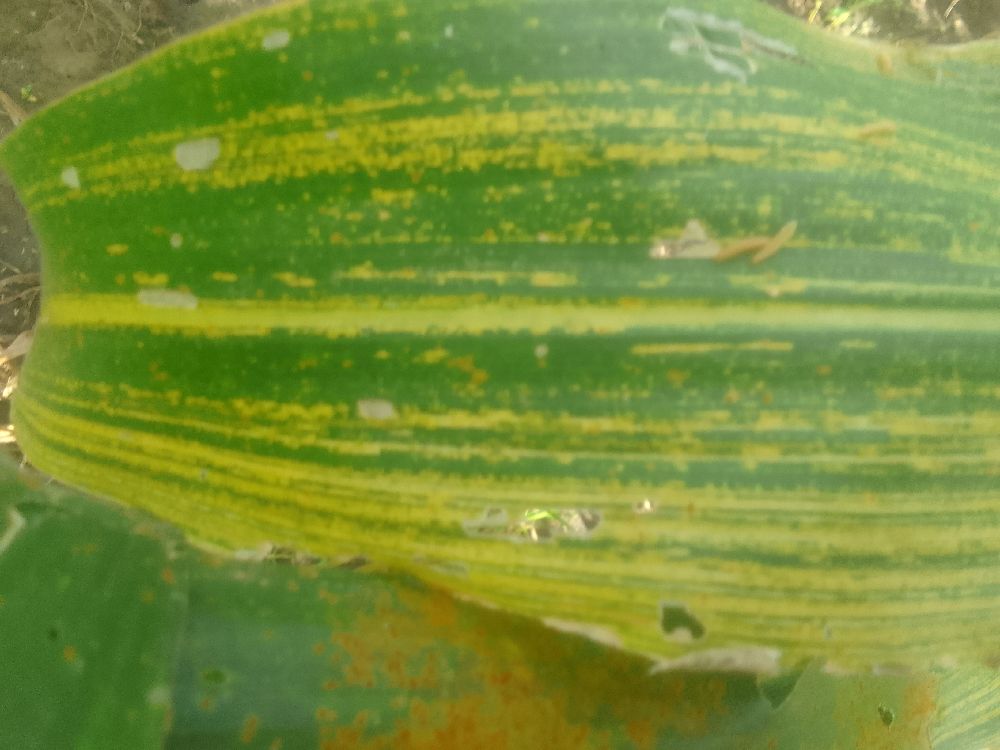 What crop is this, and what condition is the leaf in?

maize, maize streak virus
